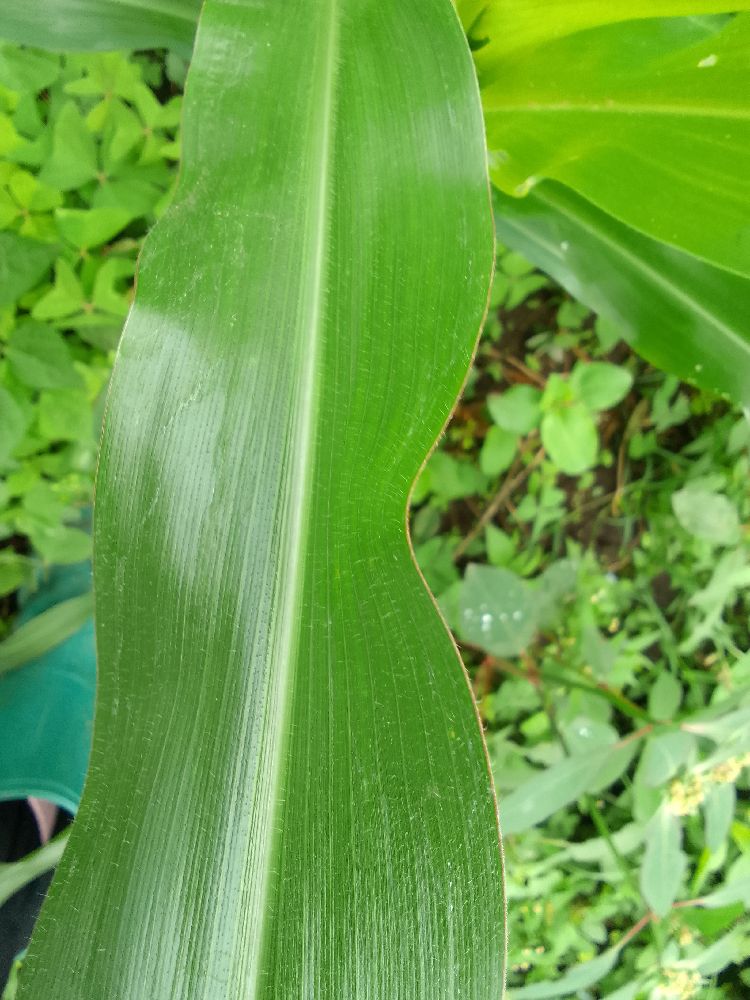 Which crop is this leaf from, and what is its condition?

maize, healthy
